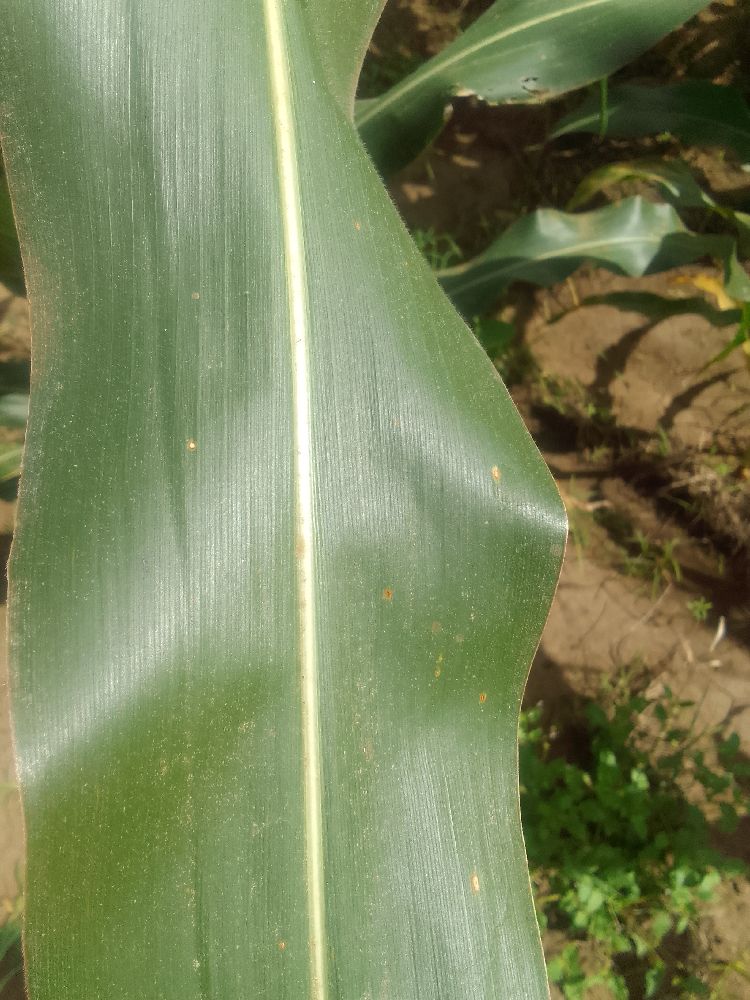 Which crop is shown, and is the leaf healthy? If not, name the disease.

maize, healthy
